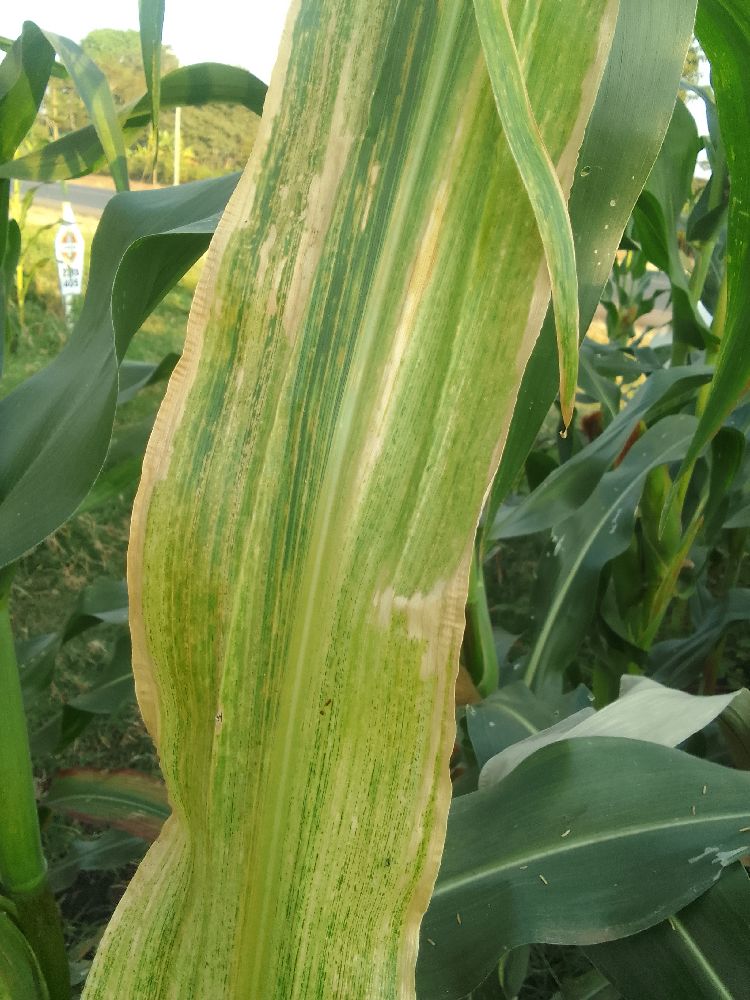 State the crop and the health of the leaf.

maize, maize lethal necrosis
